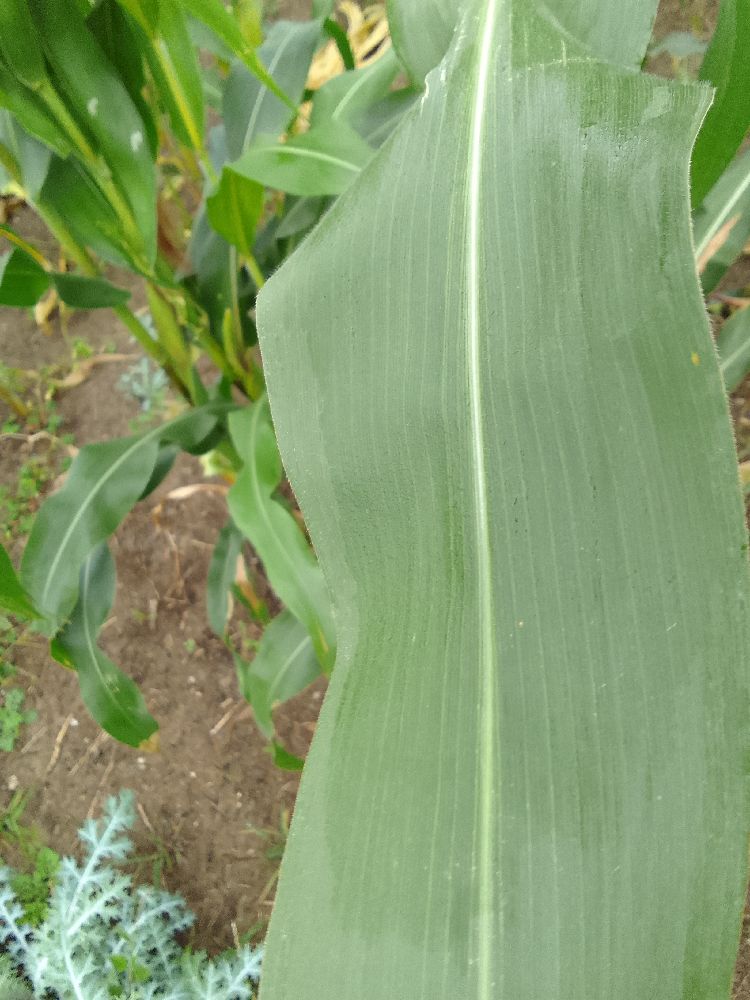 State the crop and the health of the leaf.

maize, healthy
